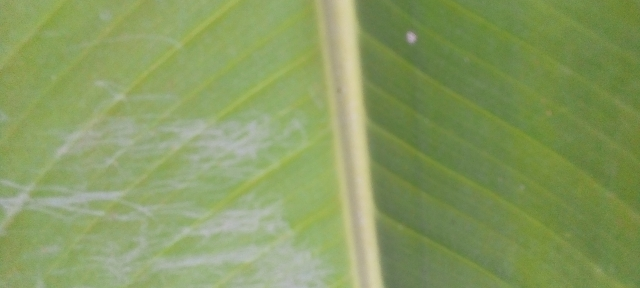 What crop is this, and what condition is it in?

banana, healthy
